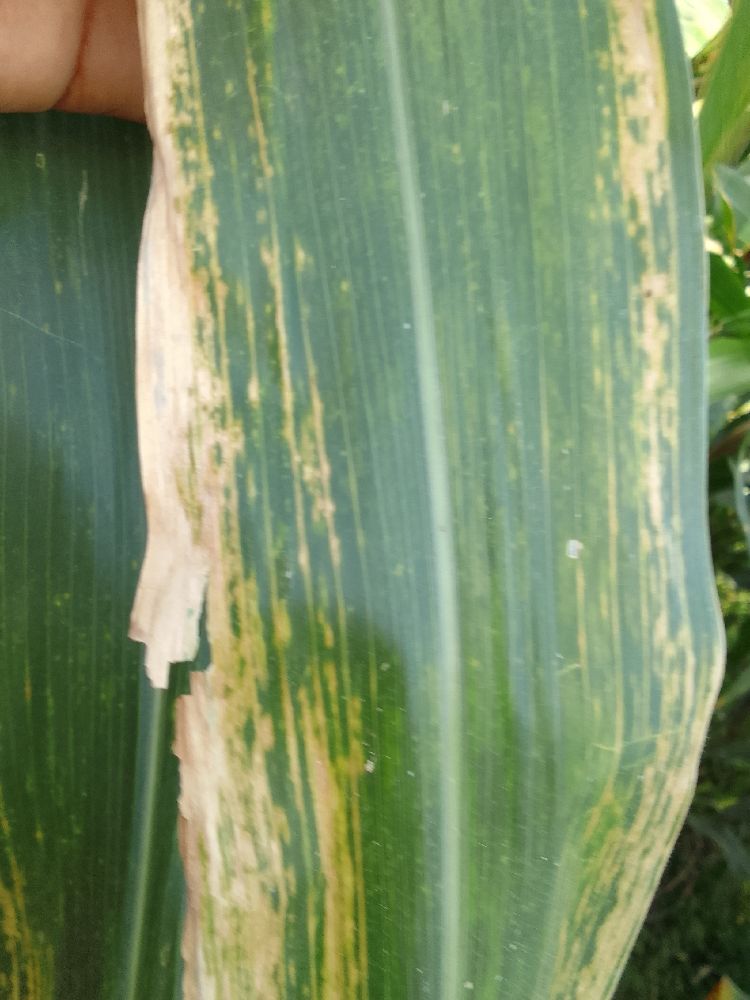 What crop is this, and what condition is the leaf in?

maize, maize lethal necrosis
